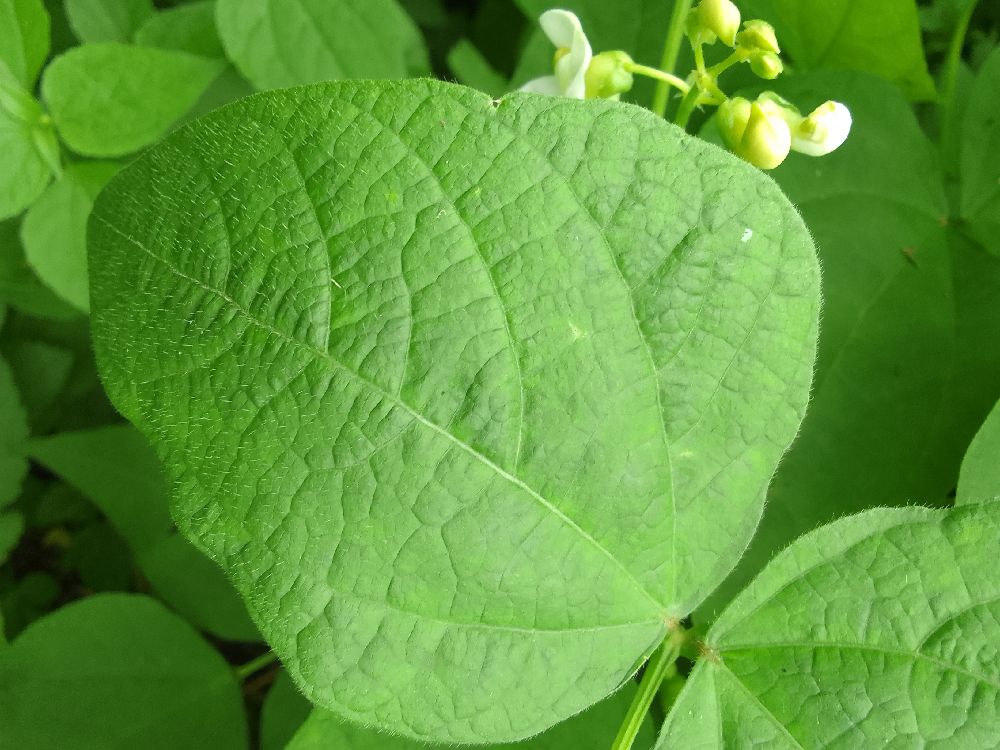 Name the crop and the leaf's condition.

common bean, healthy
